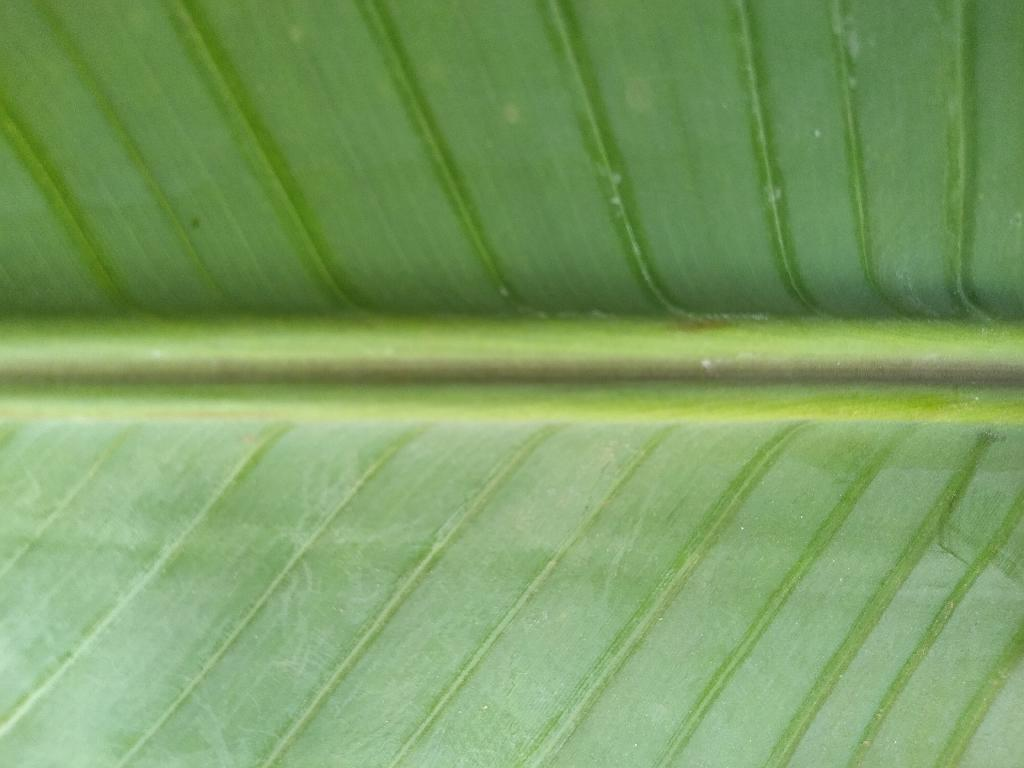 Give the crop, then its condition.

banana, healthy
